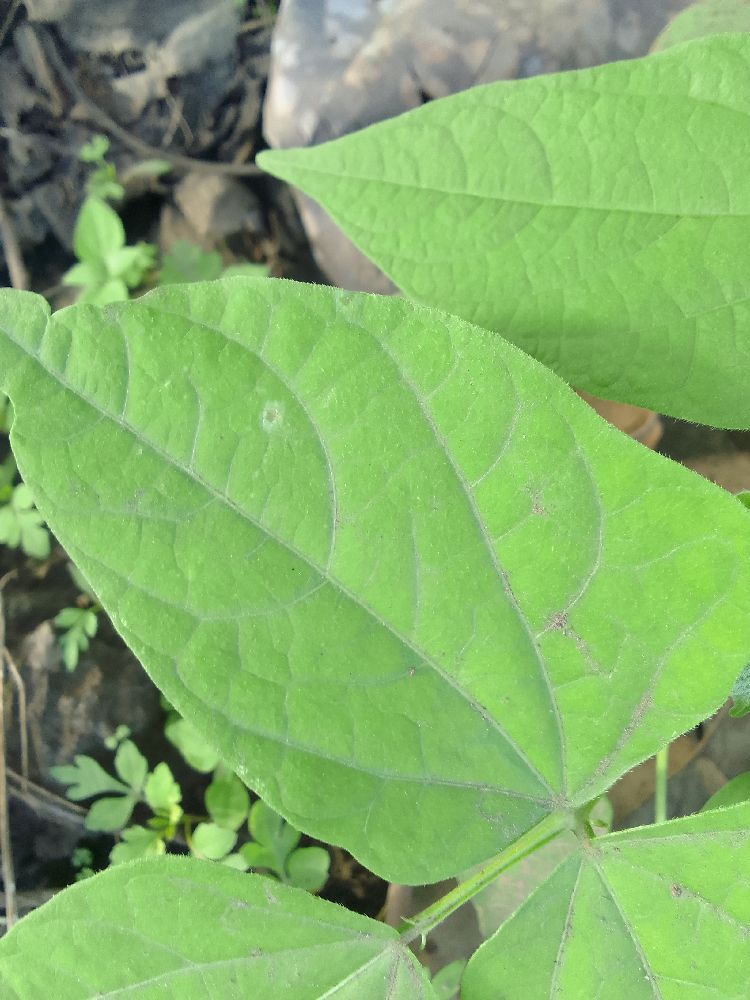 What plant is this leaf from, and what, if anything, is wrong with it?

common bean, healthy
